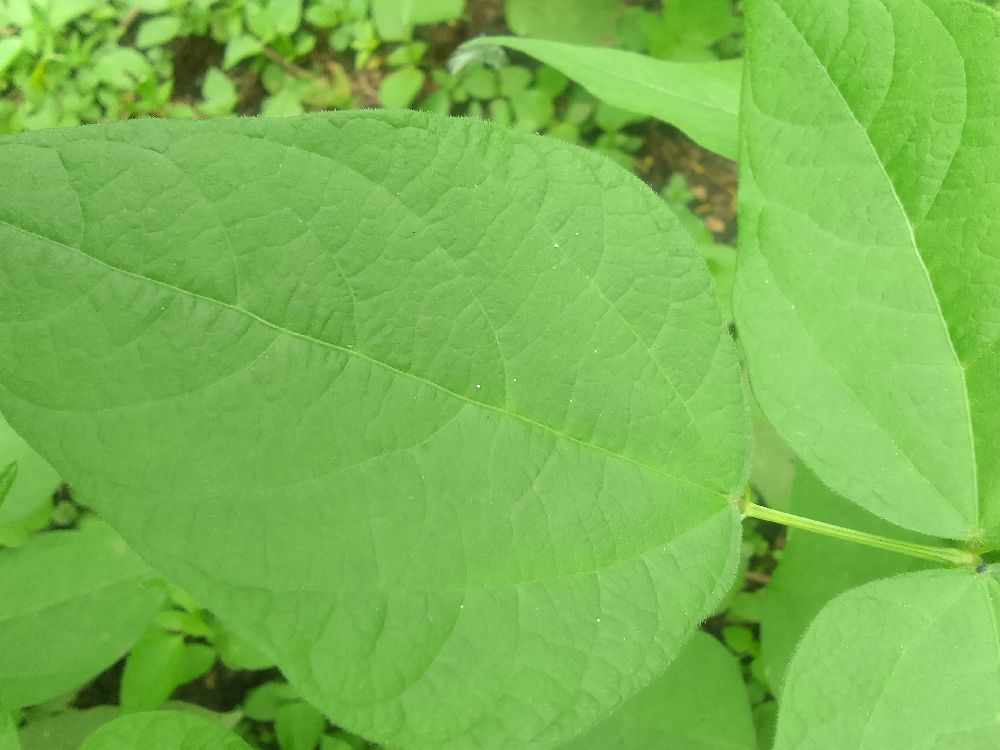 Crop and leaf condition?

common bean, healthy
